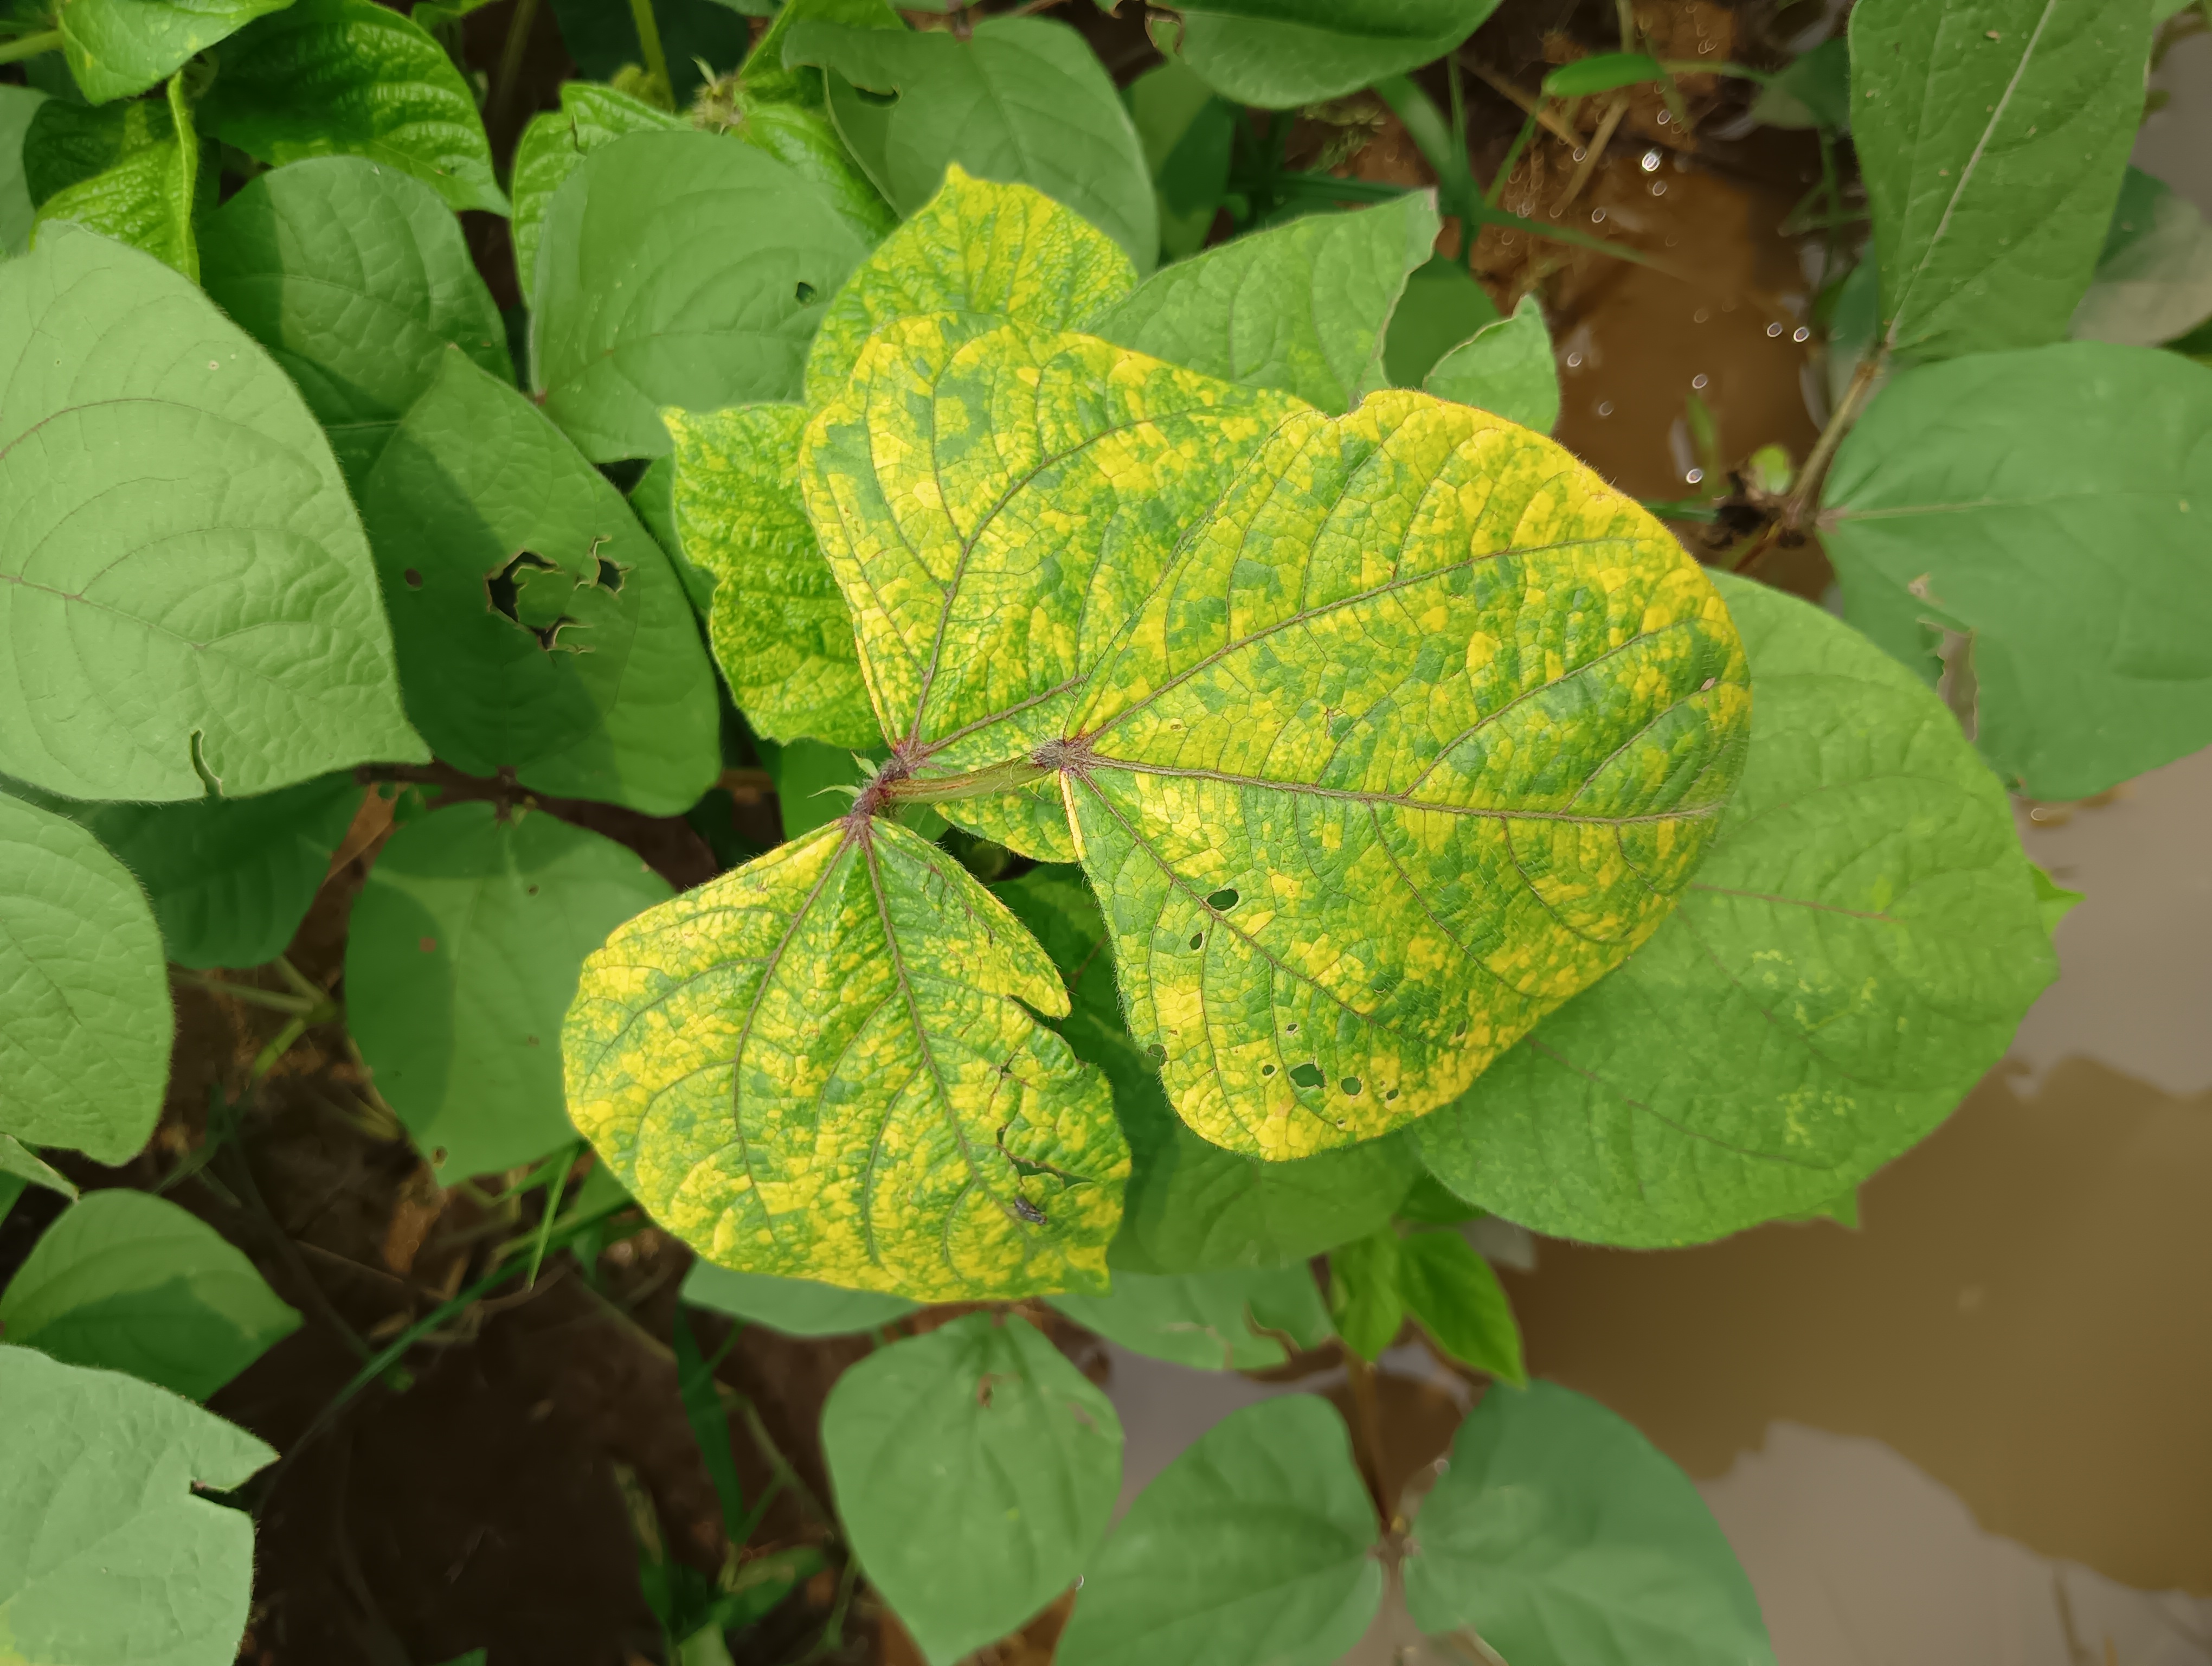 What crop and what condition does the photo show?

mungbean, yellow mosaic
